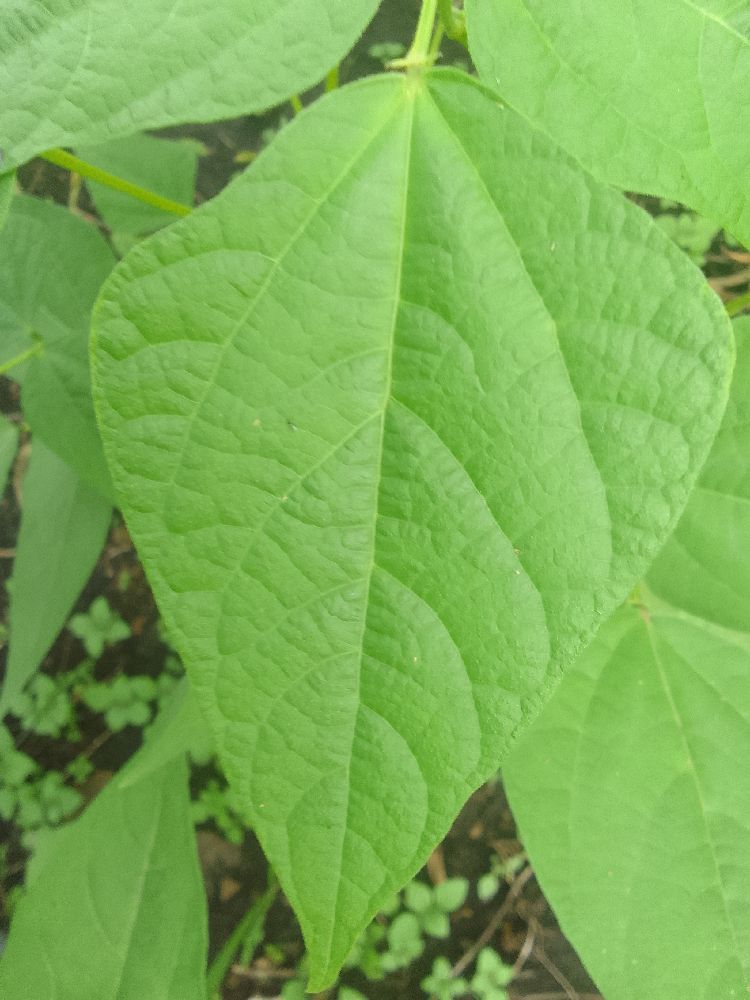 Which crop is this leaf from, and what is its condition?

common bean, healthy
